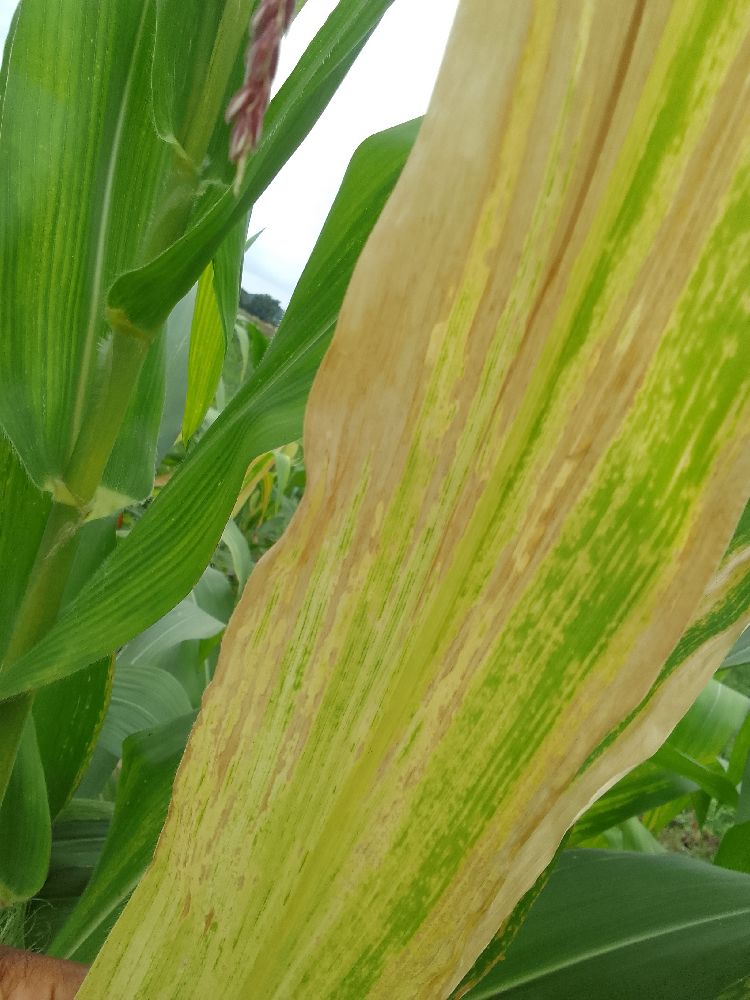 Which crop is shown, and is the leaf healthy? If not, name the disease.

maize, maize lethal necrosis
